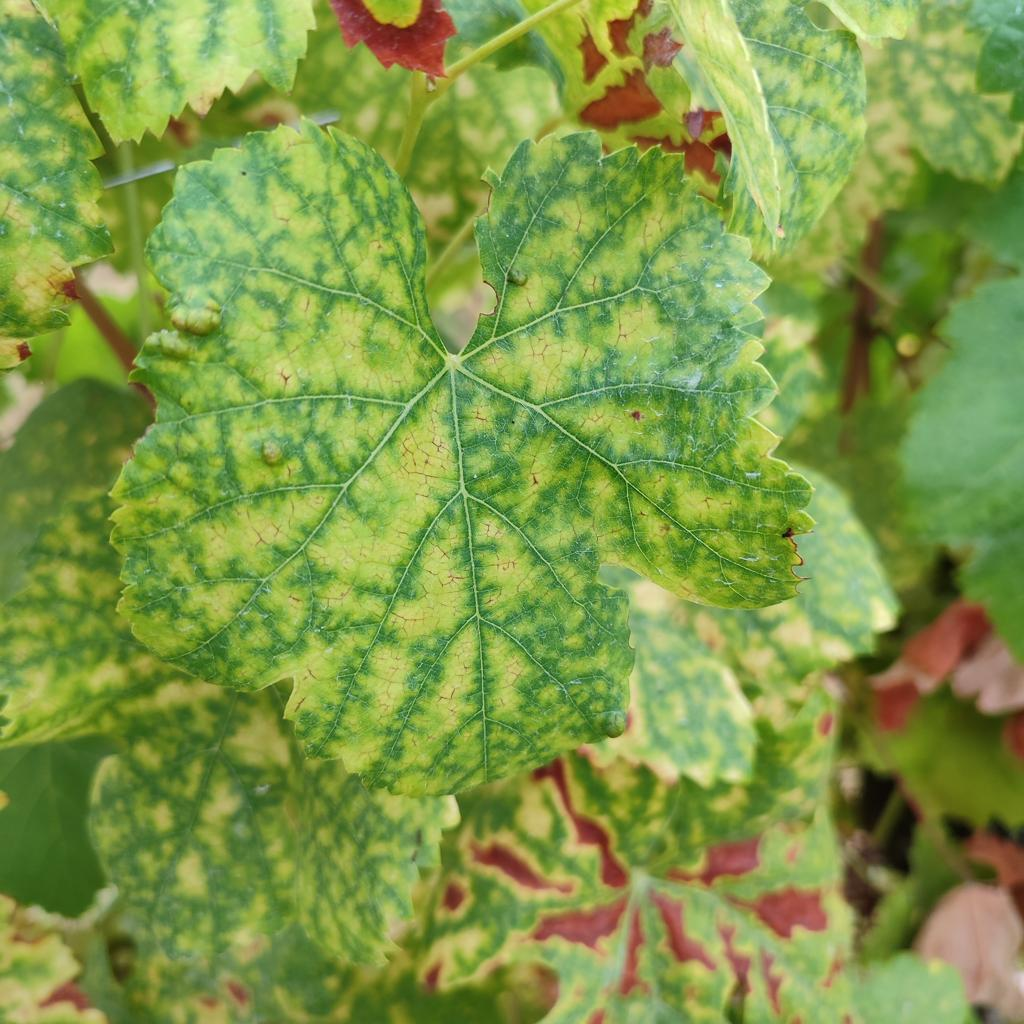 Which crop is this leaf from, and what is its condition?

grapevine, esca complex
